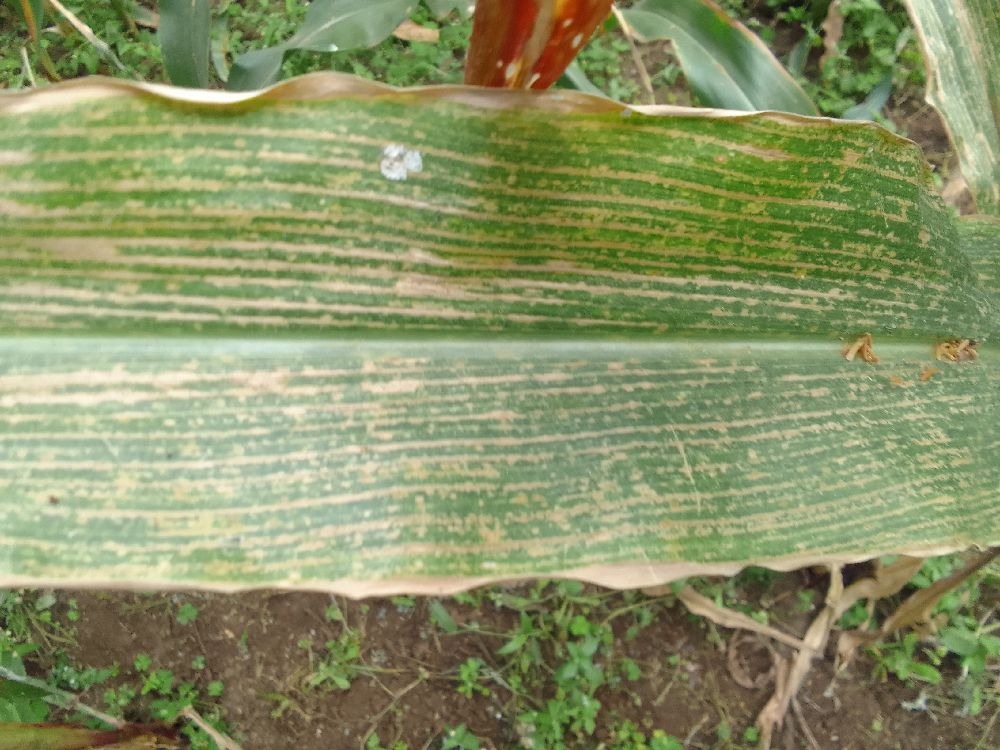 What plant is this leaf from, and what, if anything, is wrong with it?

maize, maize lethal necrosis
